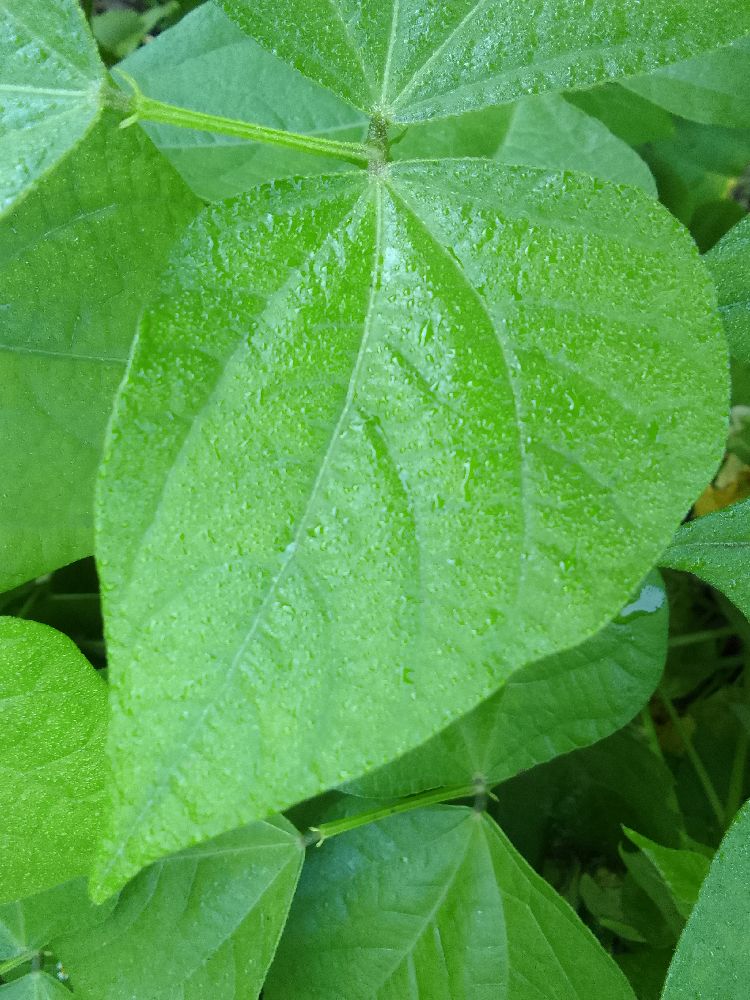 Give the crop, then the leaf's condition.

common bean, healthy
